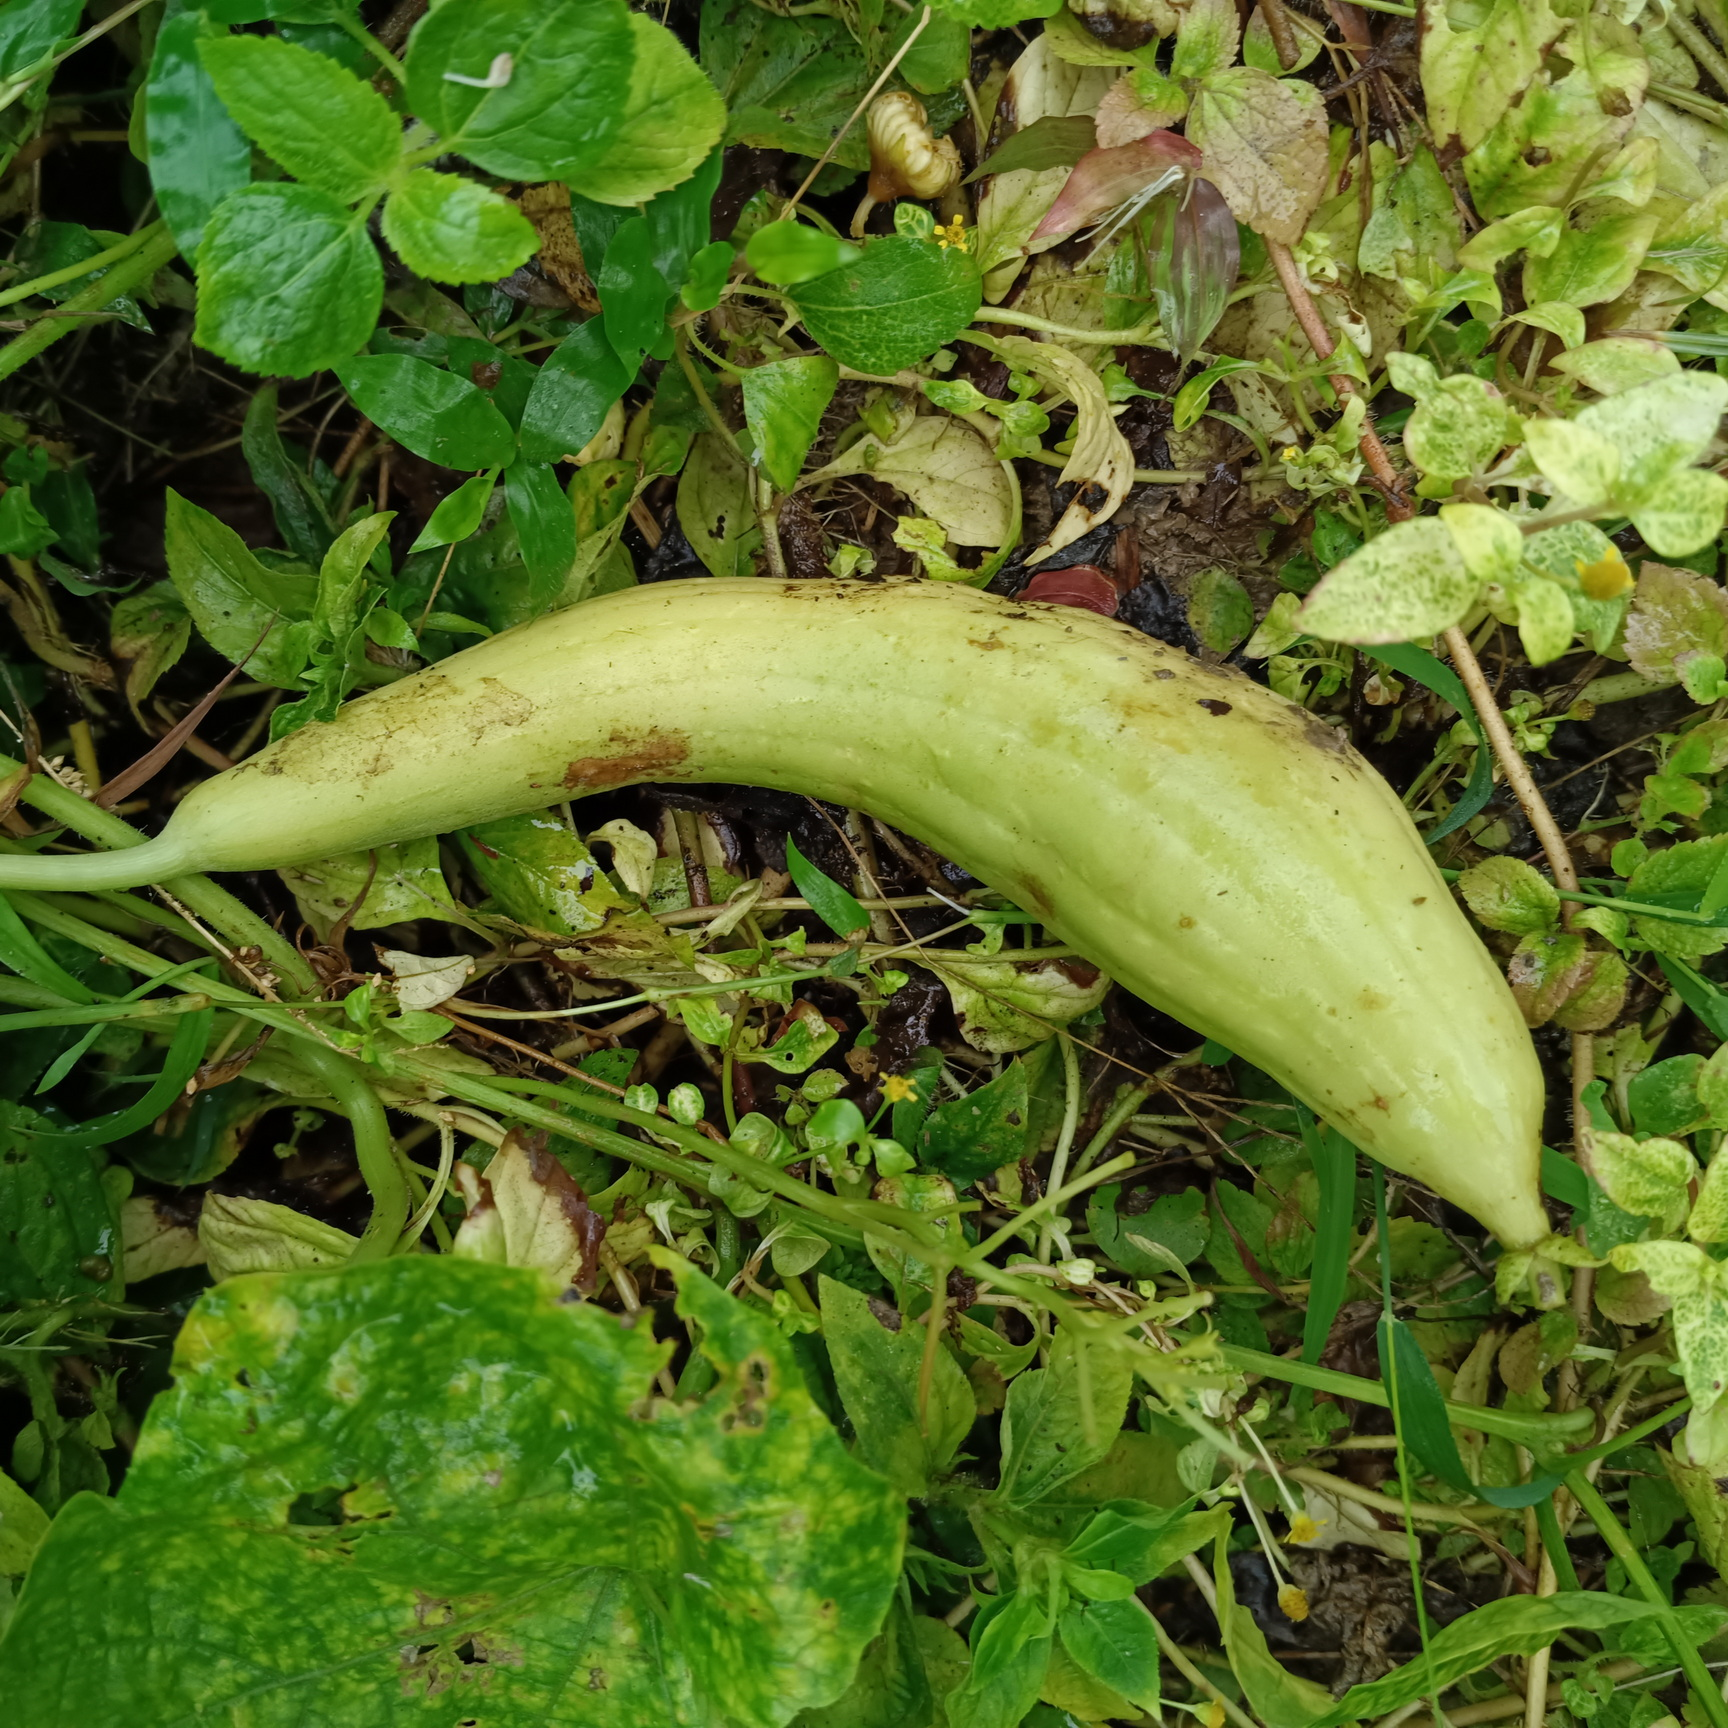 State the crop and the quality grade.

luffa, faulty
